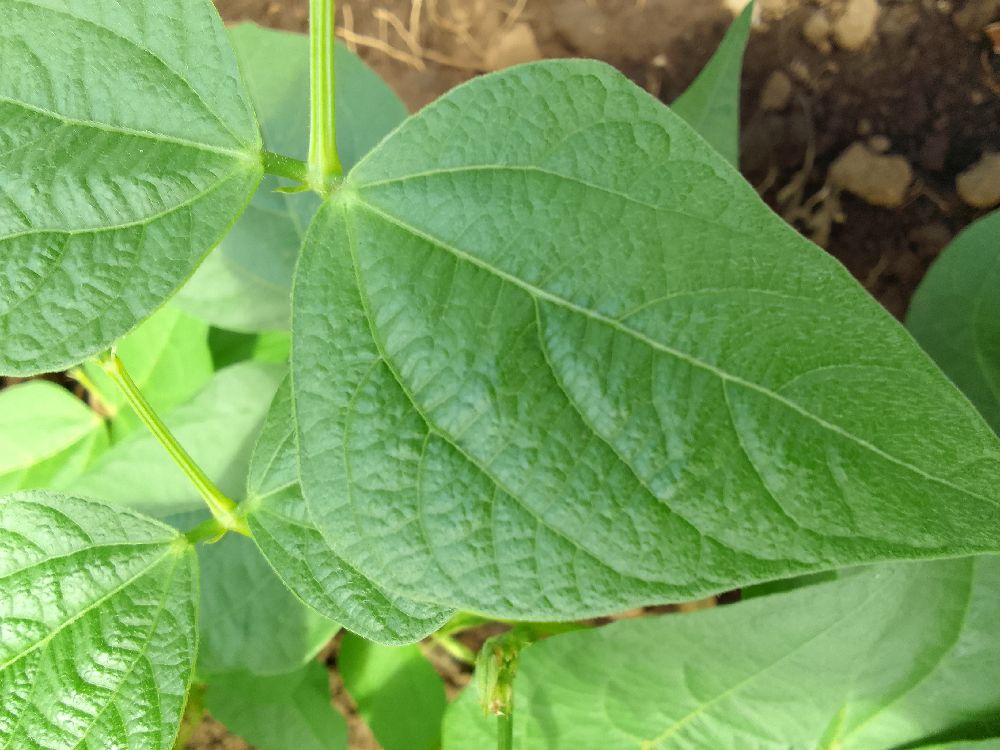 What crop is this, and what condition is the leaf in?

common bean, healthy
